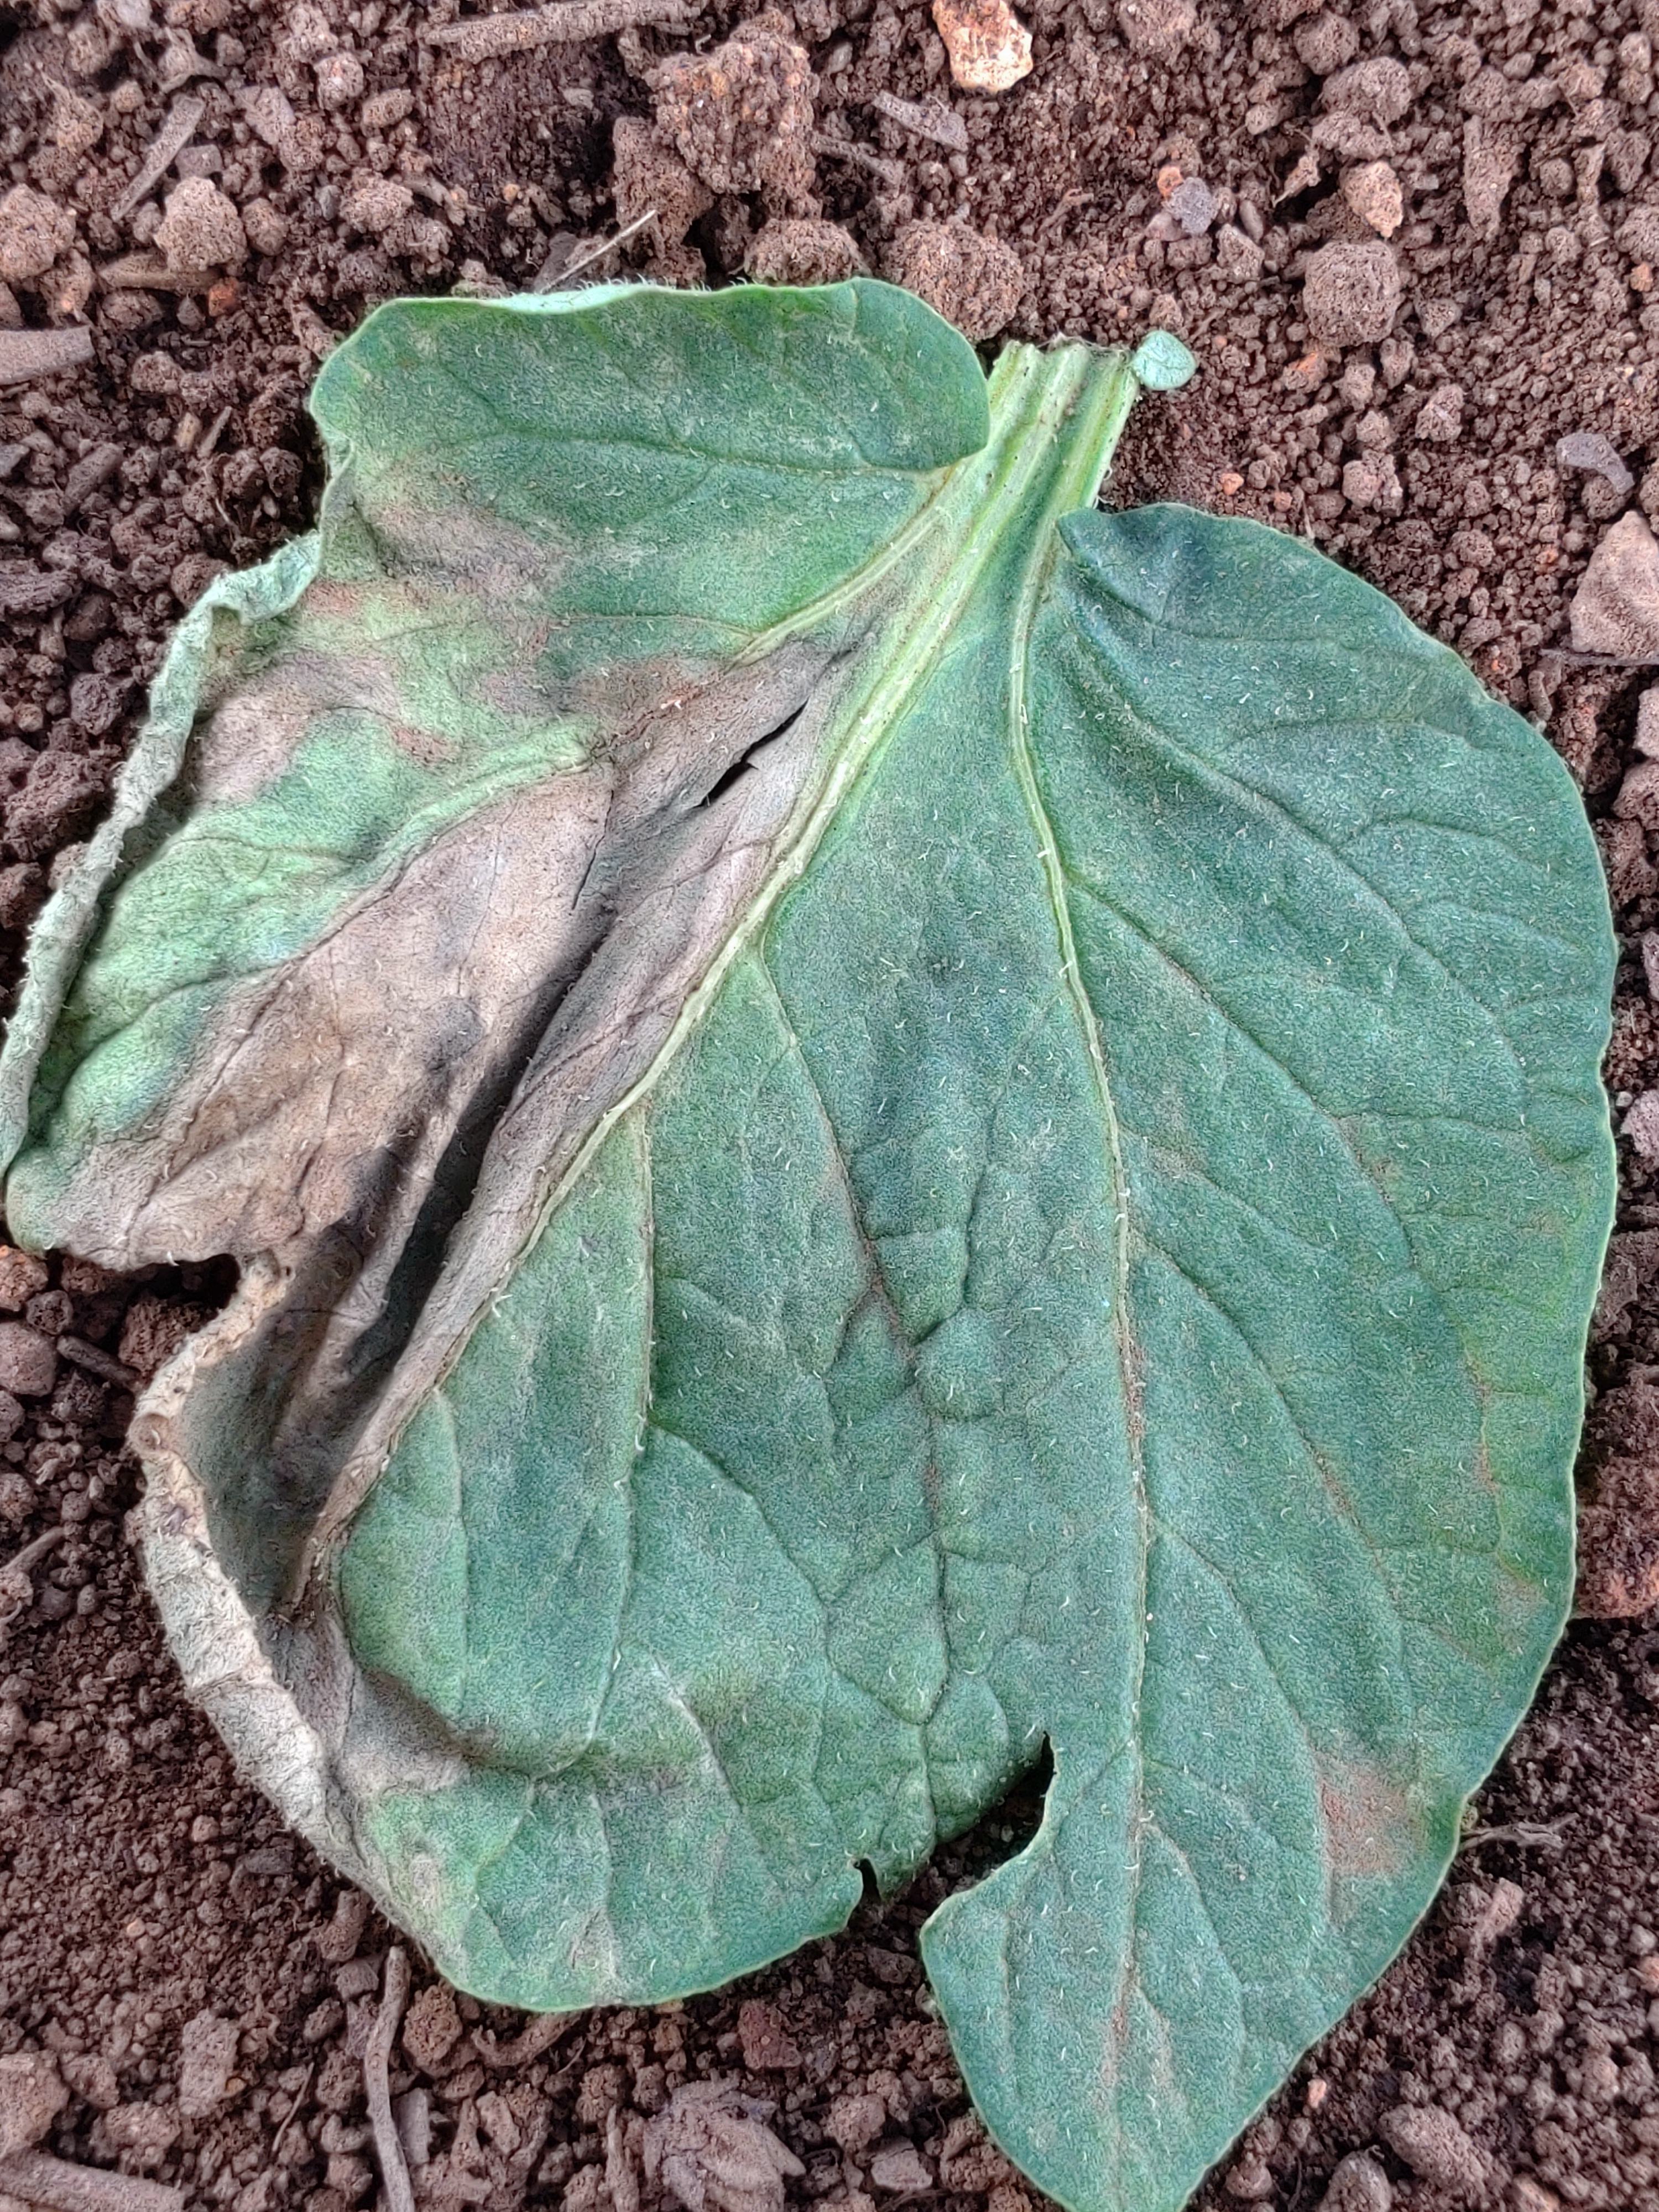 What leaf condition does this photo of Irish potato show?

early blight
